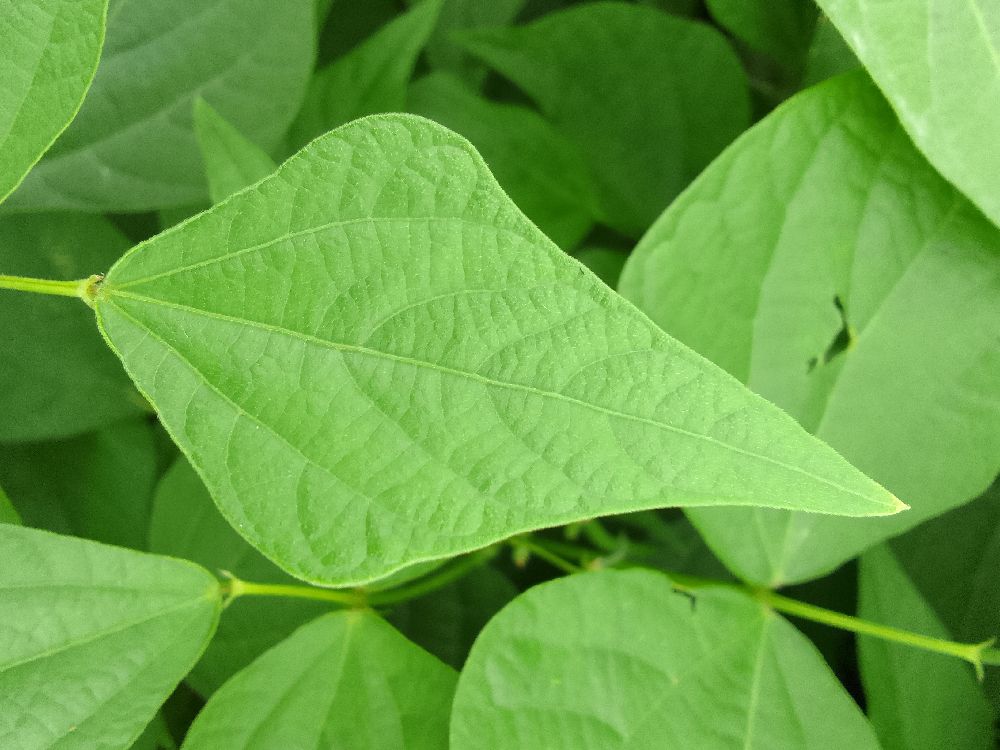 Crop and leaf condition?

common bean, healthy
